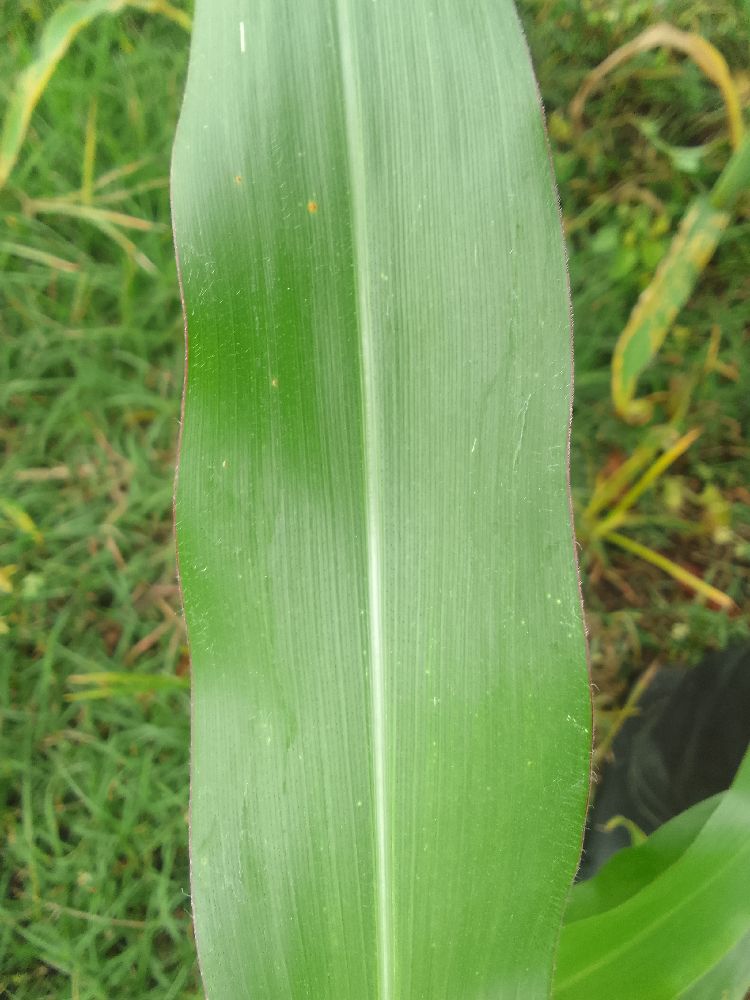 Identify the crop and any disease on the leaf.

maize, healthy
